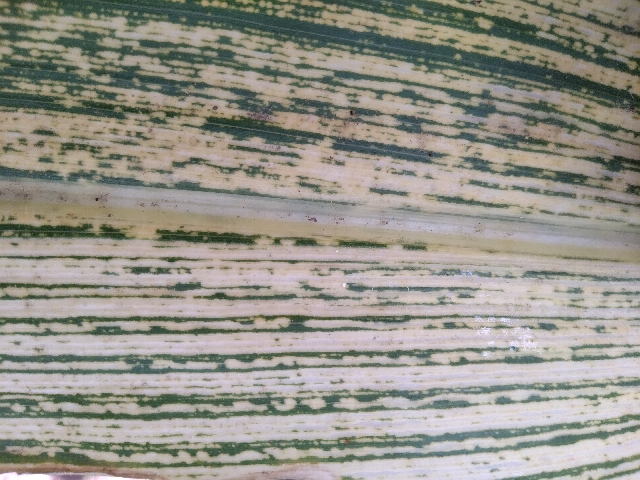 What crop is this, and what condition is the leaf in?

maize, maize streak virus
